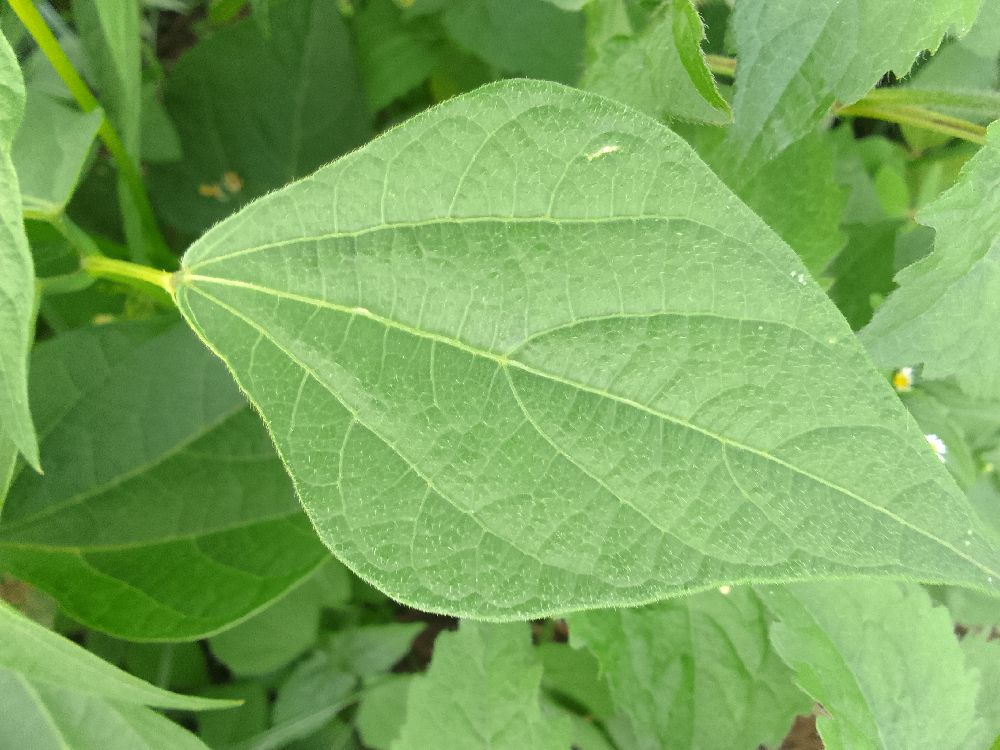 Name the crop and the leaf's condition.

common bean, healthy
